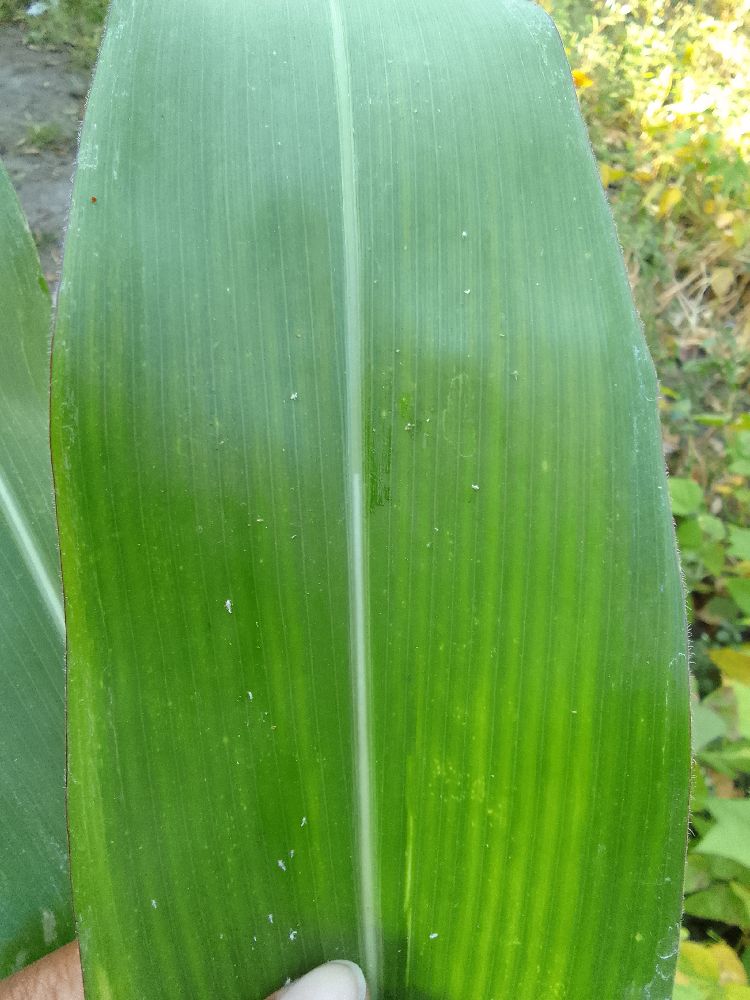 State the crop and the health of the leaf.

maize, healthy
